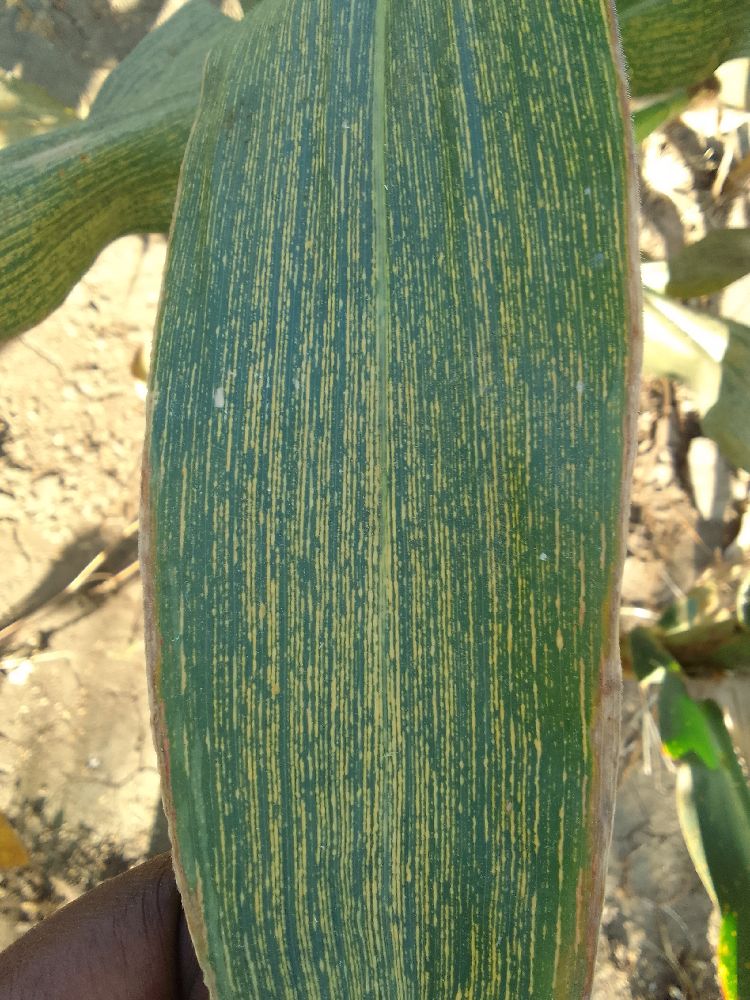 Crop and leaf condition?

maize, maize streak virus
